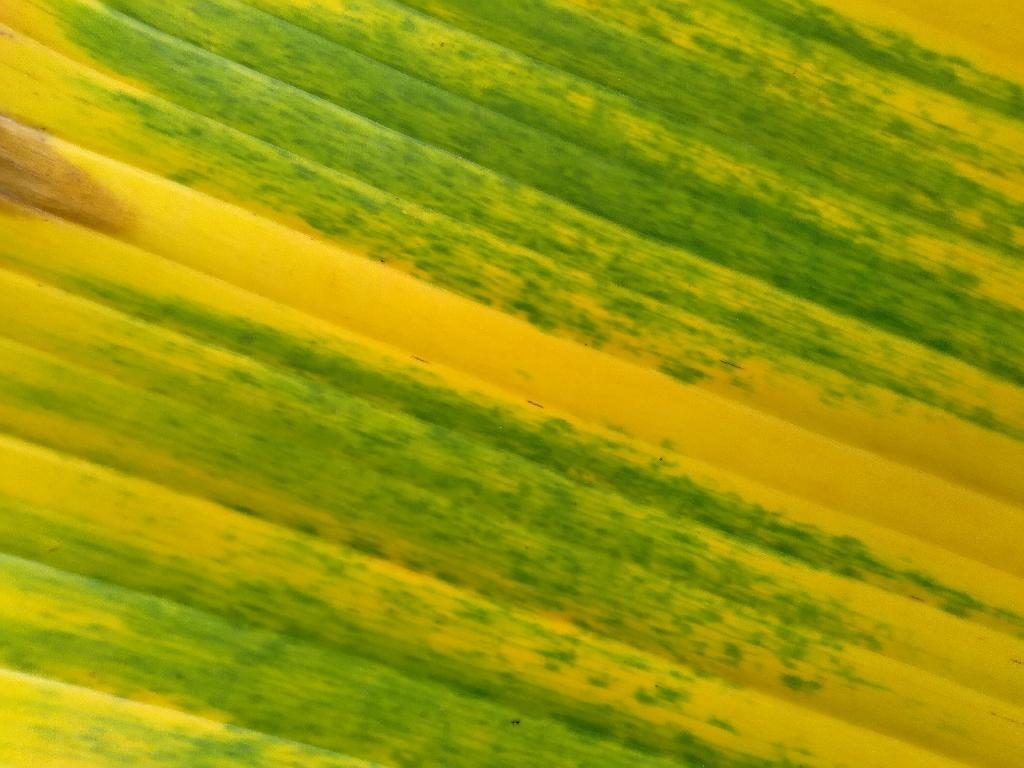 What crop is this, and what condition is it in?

banana, fusarium wilt race 1
